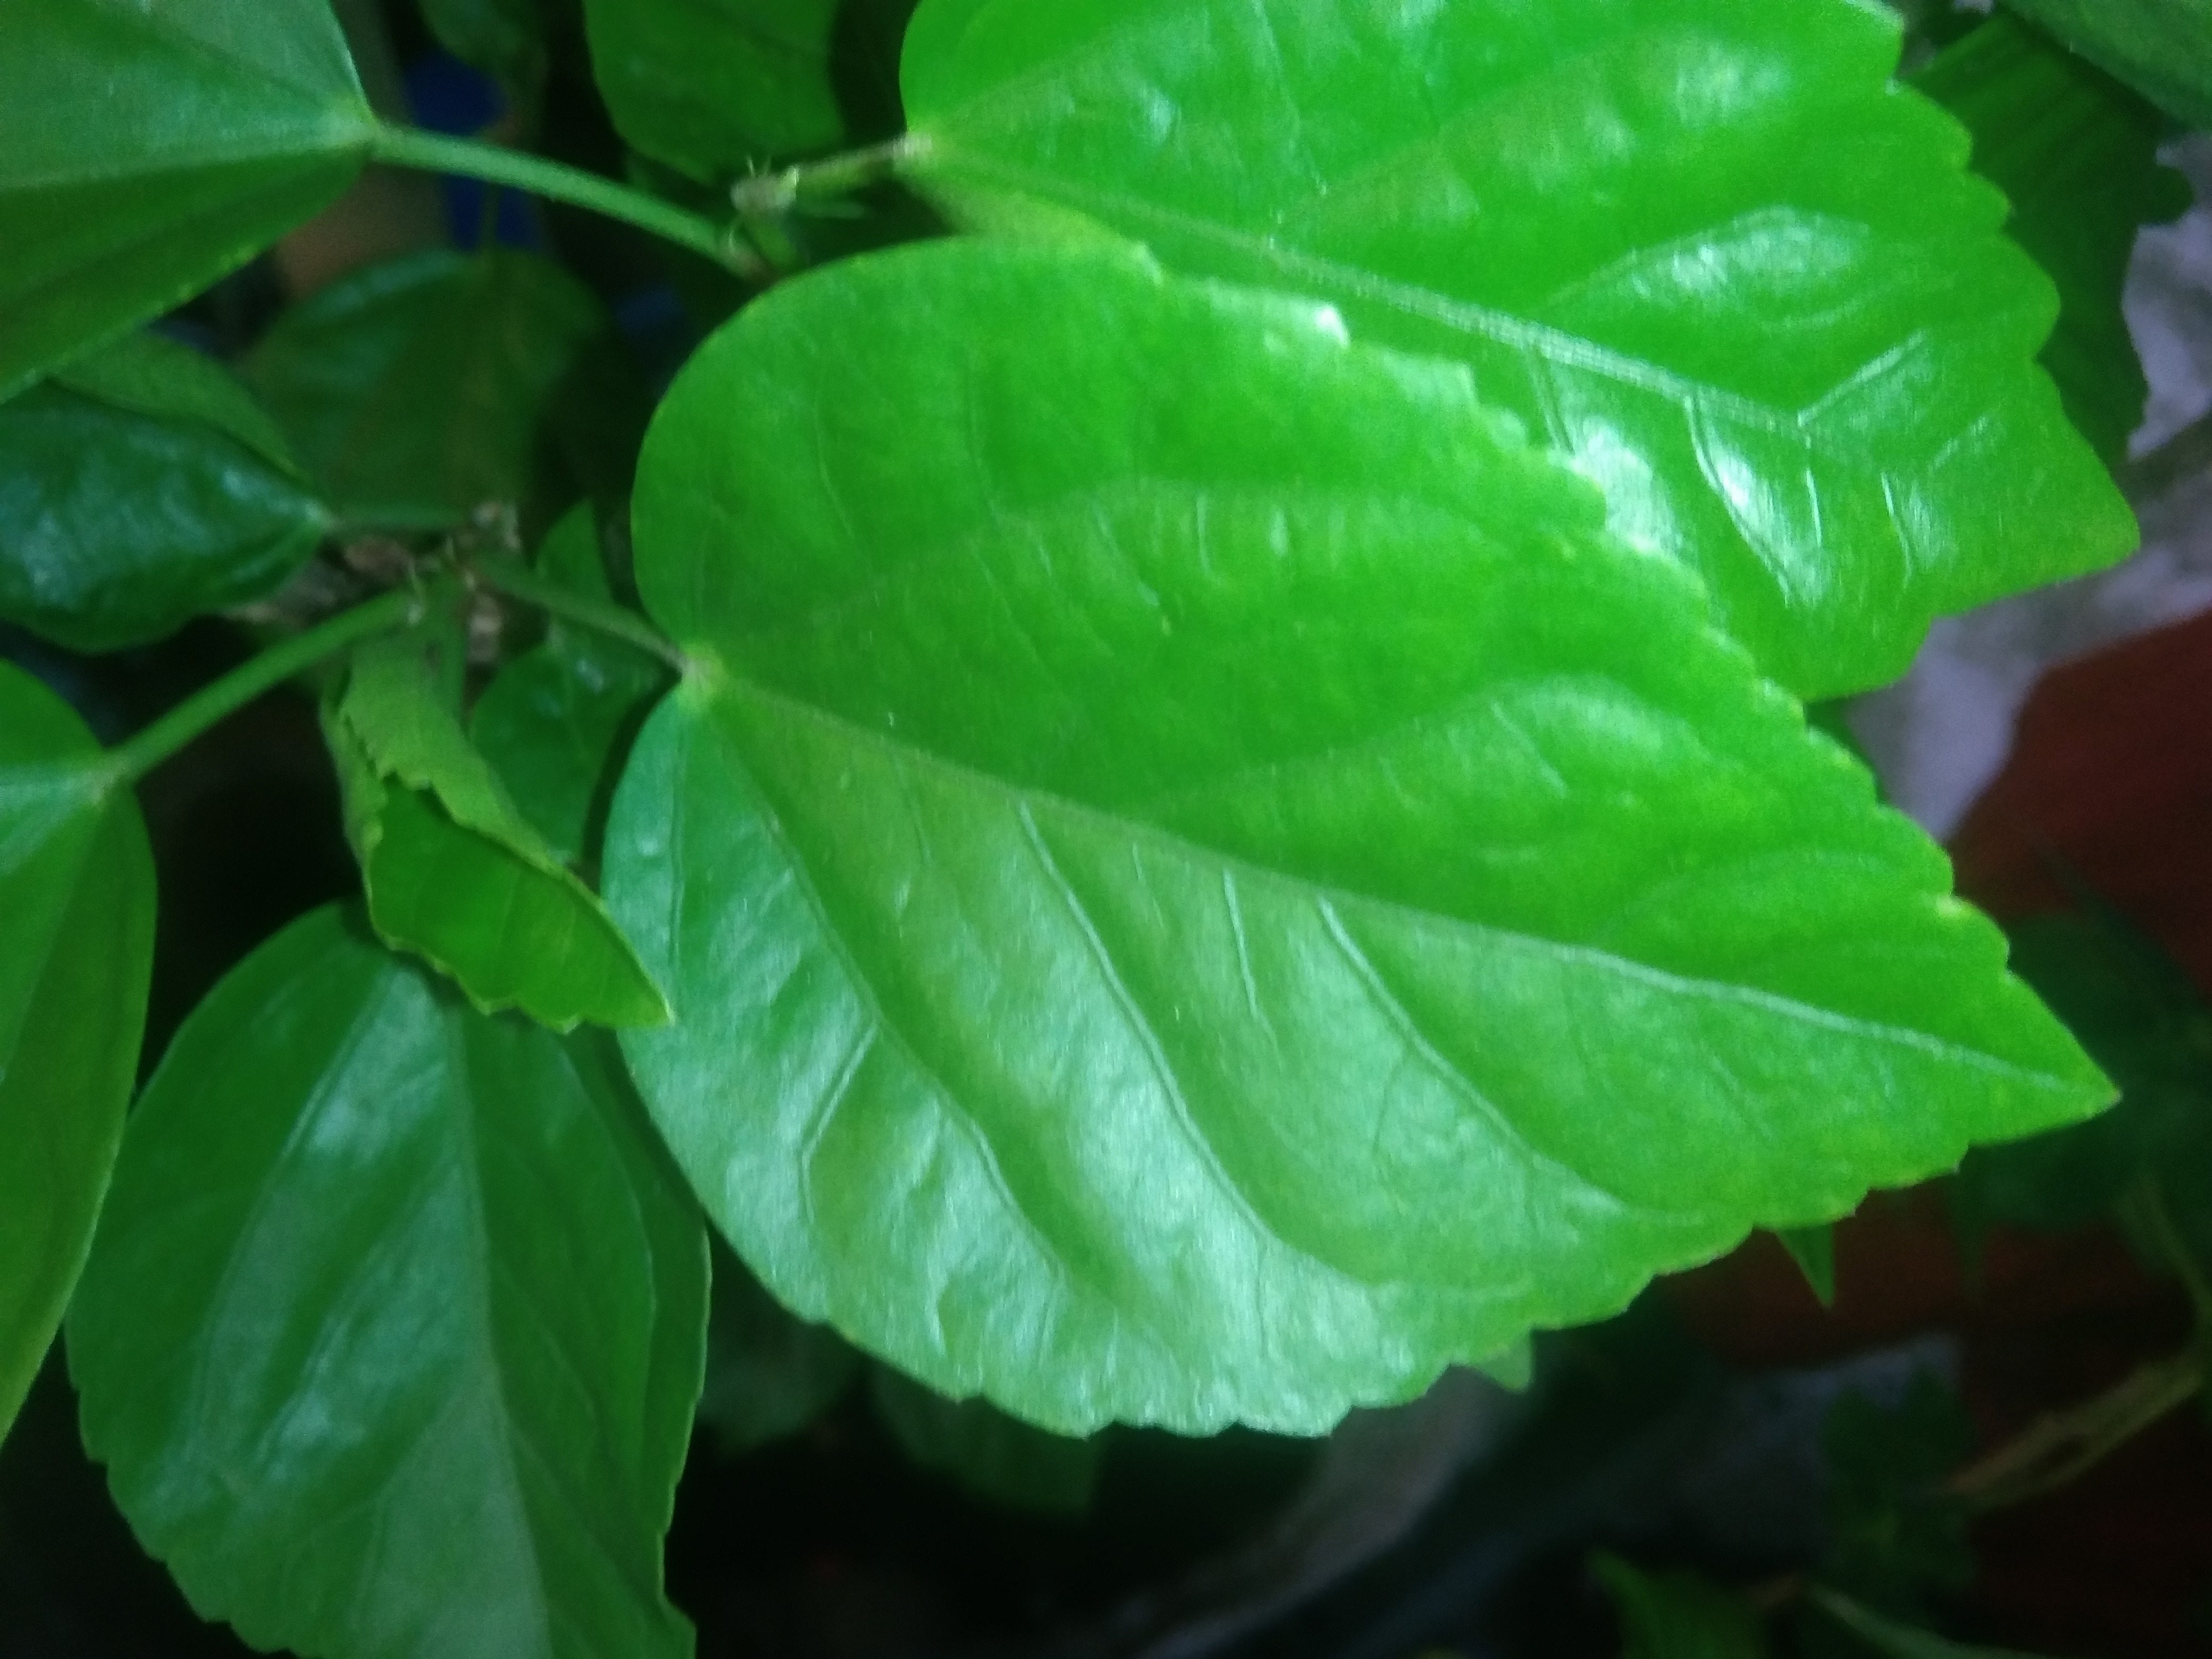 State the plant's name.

hibiscus
